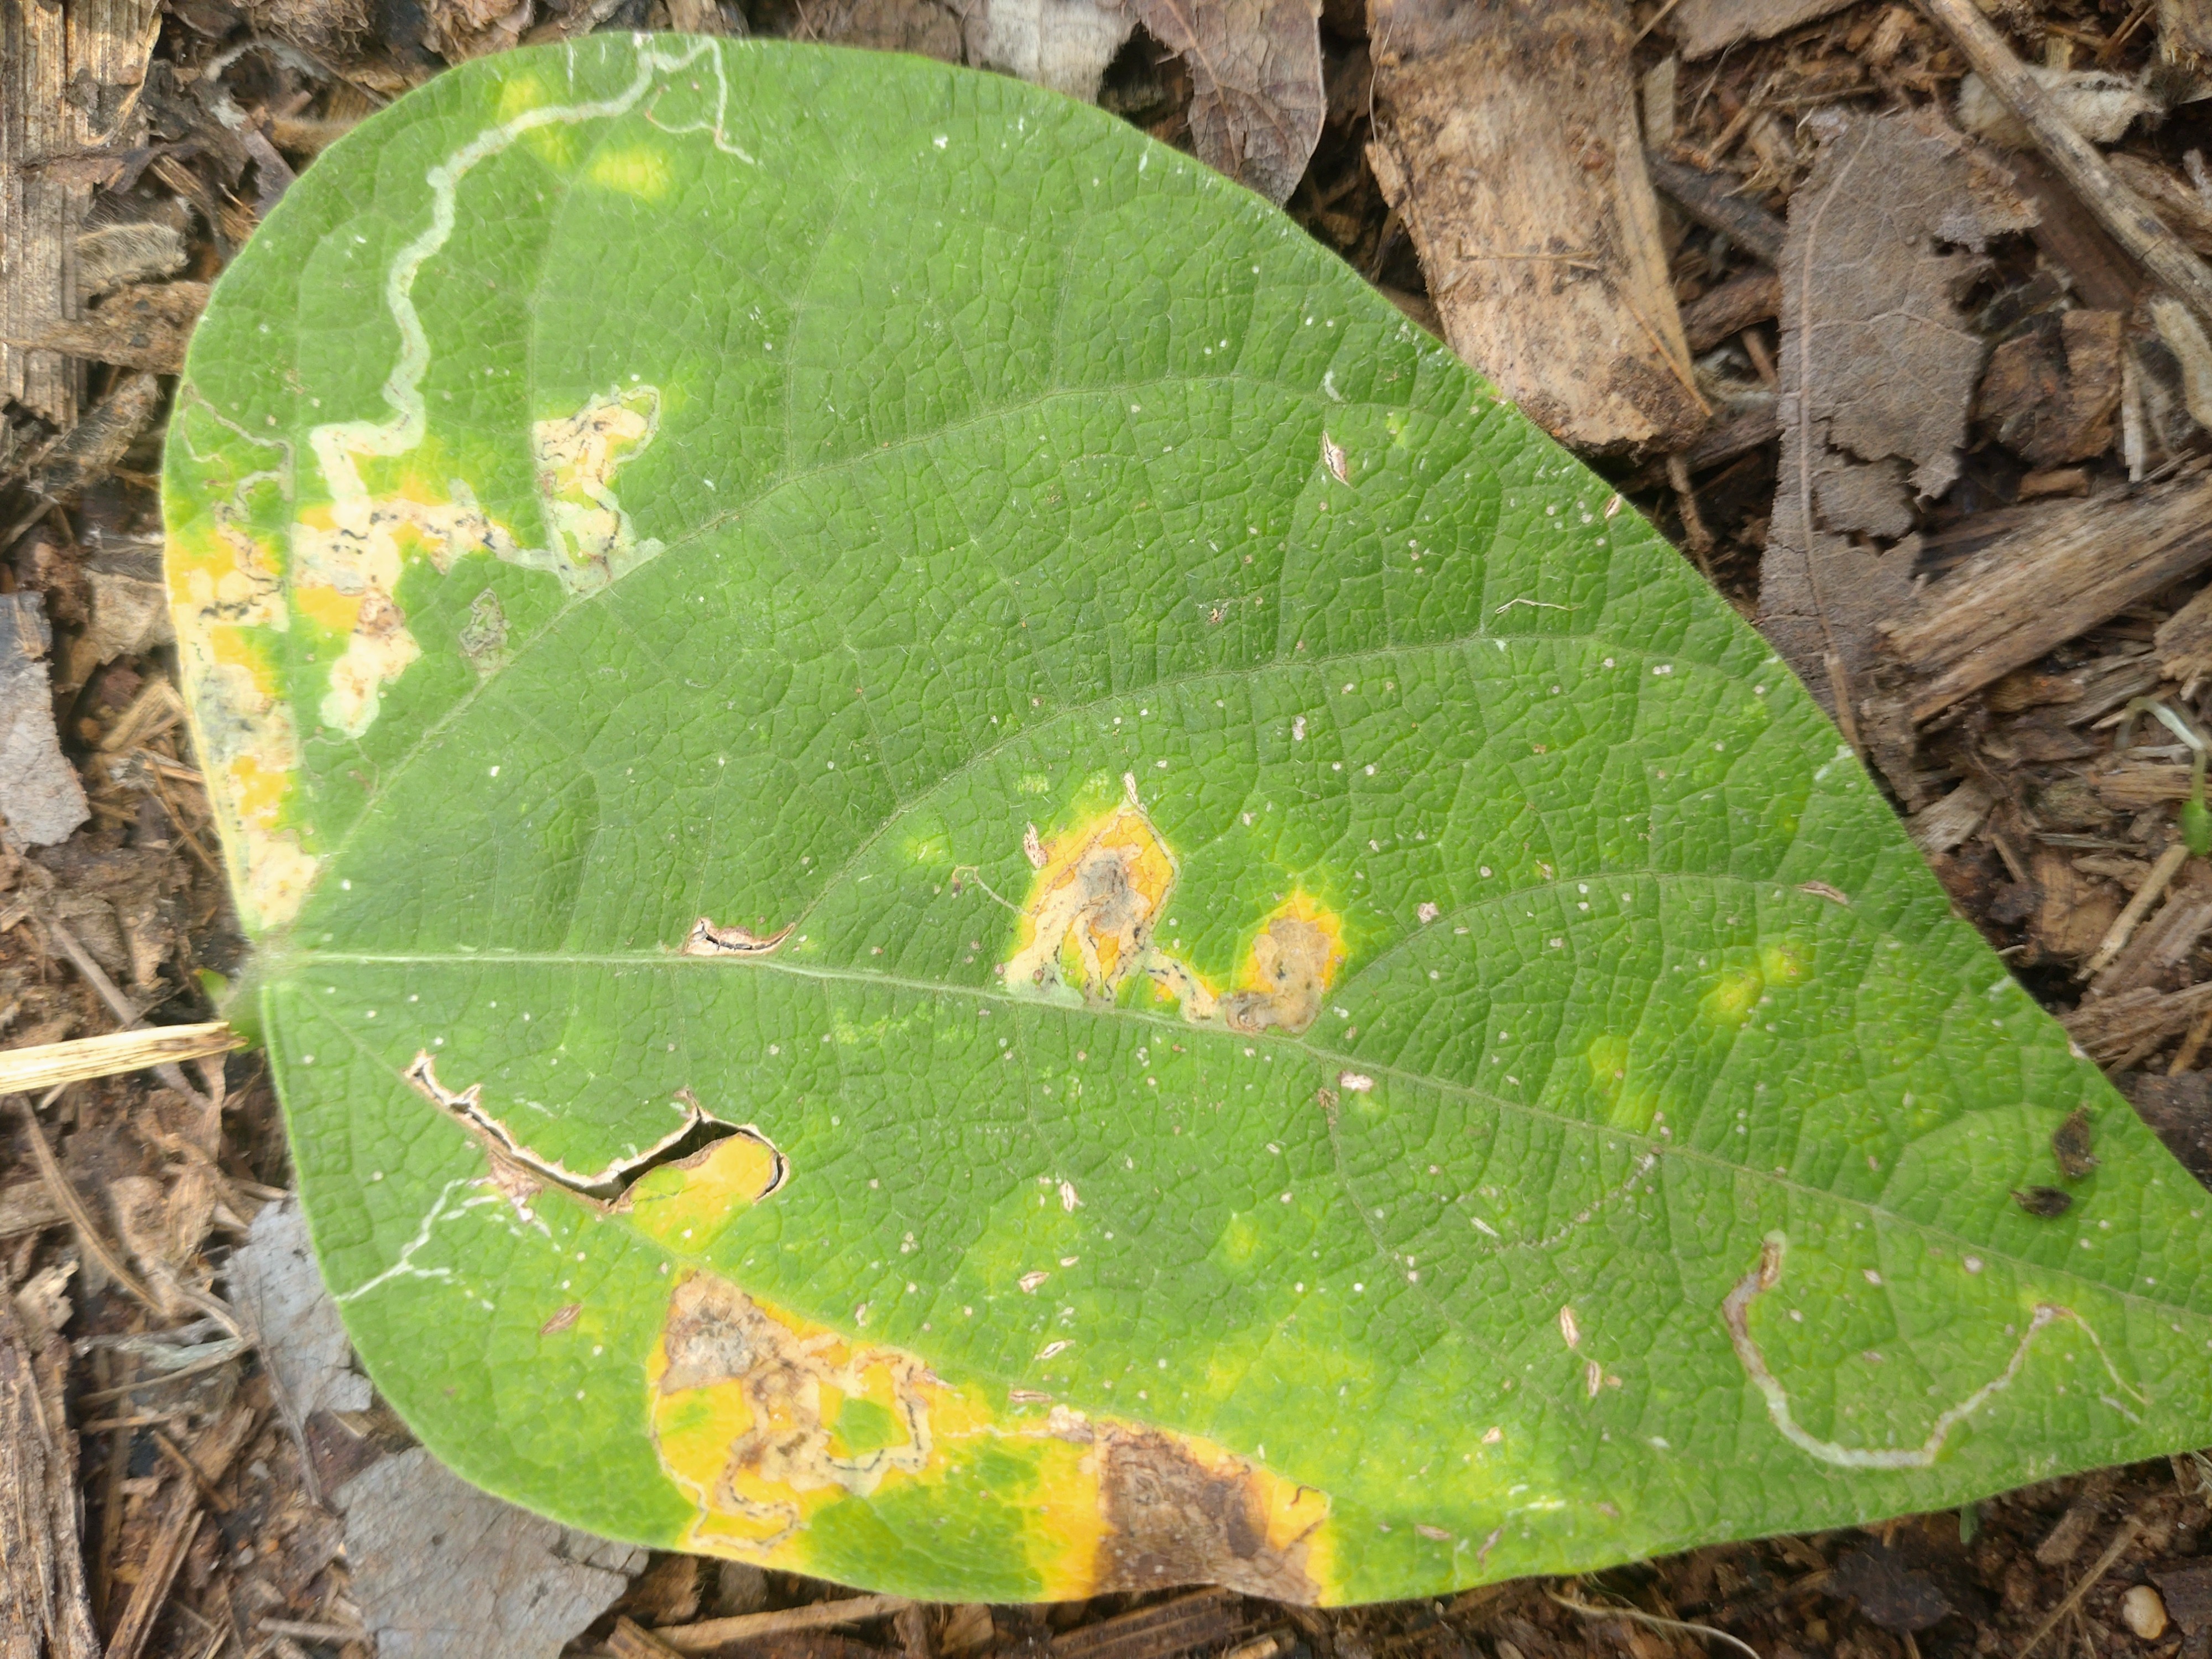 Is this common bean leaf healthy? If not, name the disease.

rust
